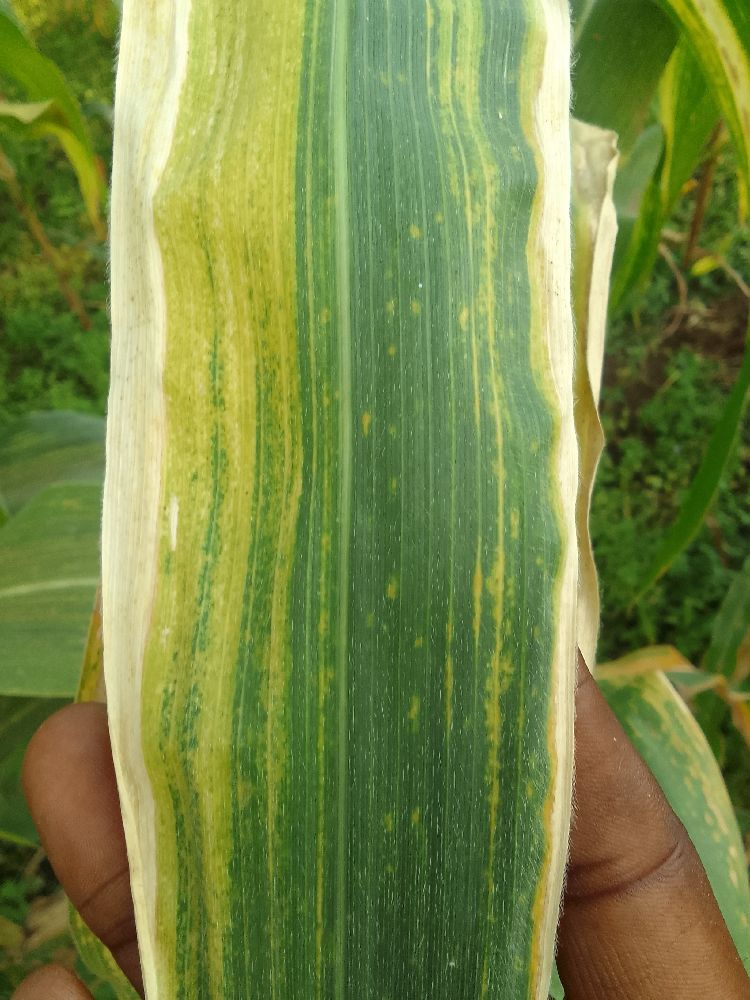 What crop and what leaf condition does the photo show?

maize, maize lethal necrosis
